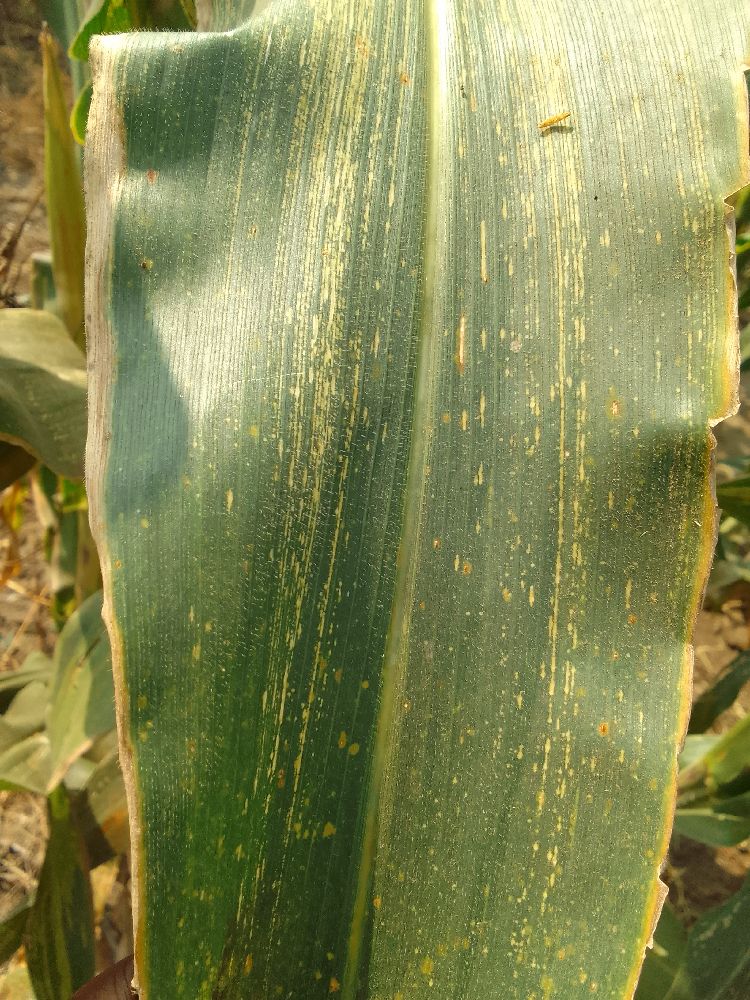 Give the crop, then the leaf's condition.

maize, maize streak virus
